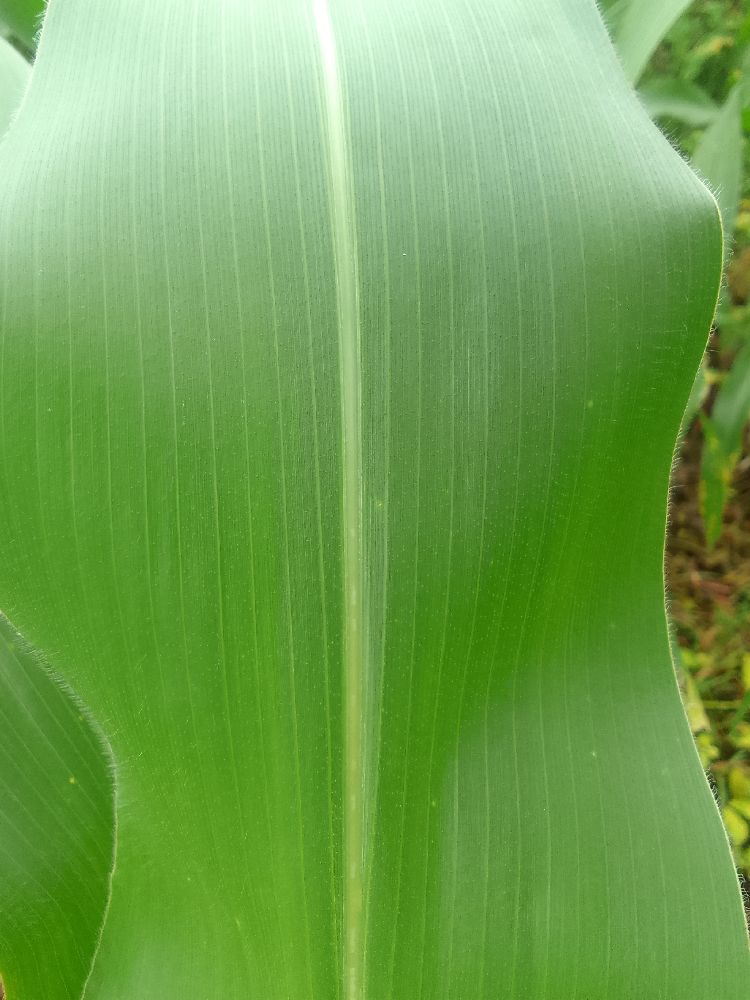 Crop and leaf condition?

maize, healthy
